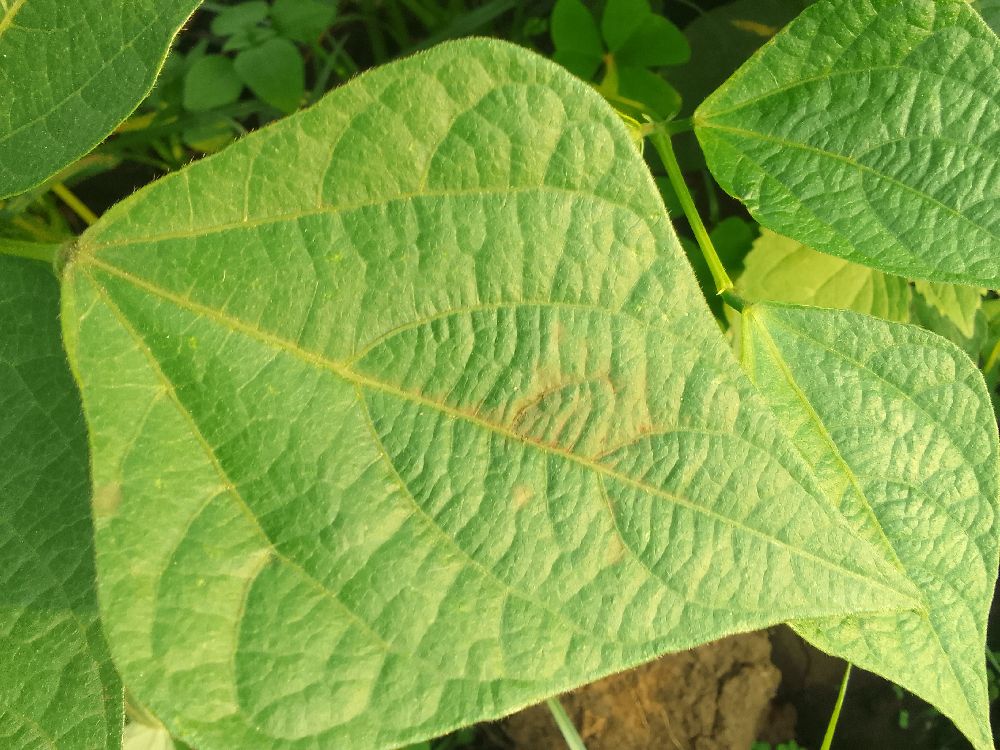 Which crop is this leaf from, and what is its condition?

common bean, healthy
